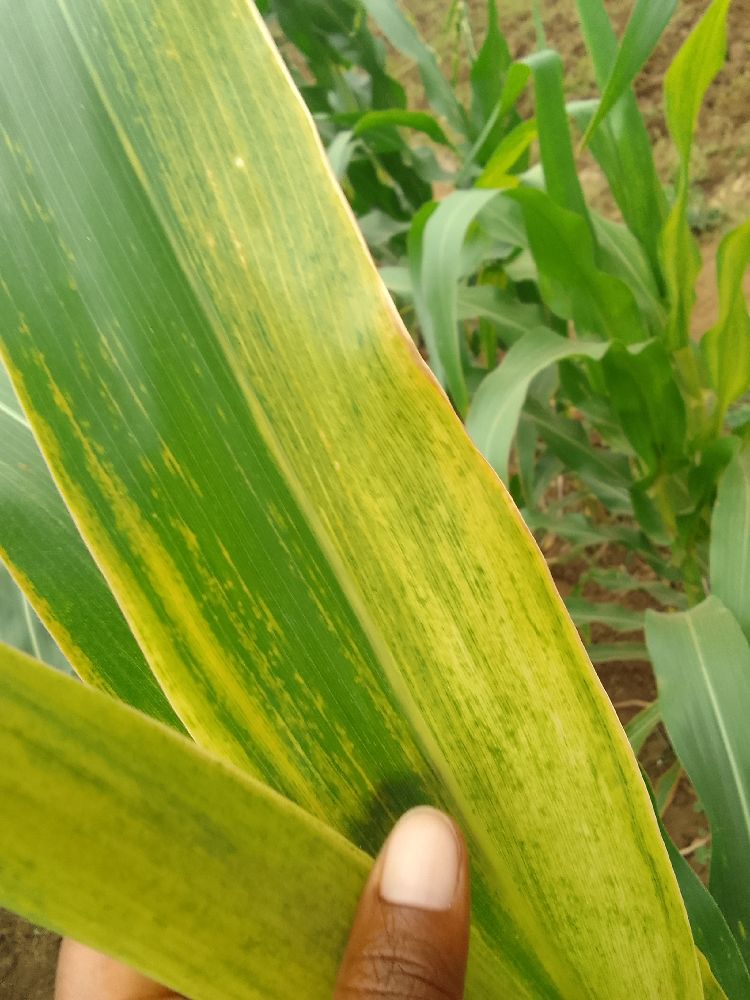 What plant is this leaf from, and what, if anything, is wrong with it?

maize, maize lethal necrosis
